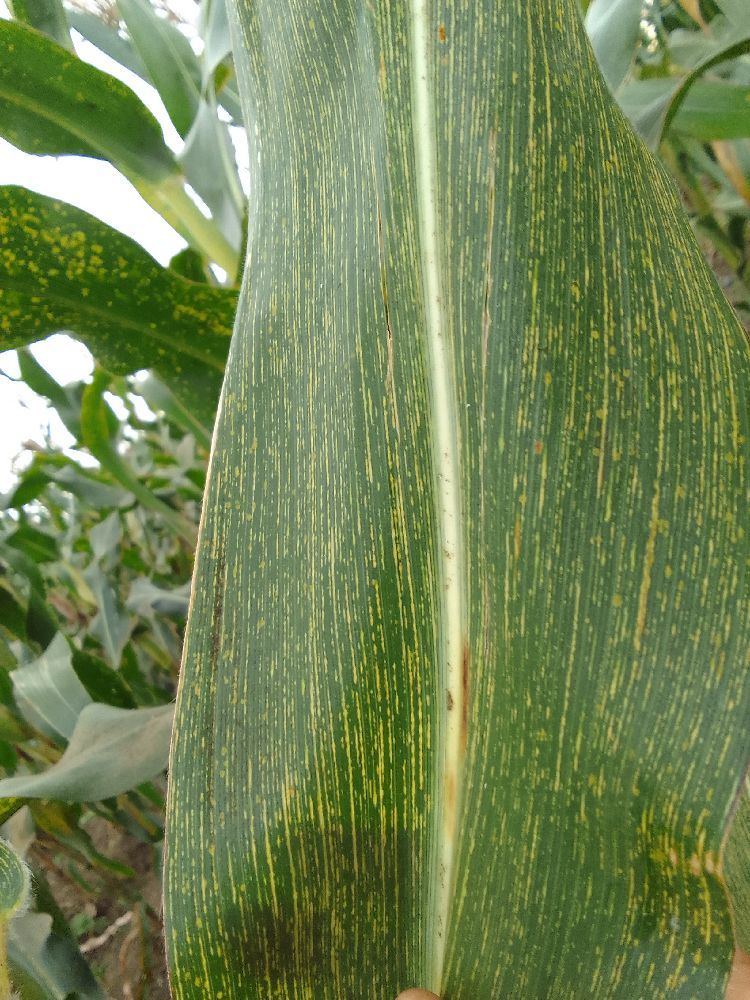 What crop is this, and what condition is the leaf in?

maize, maize streak virus
